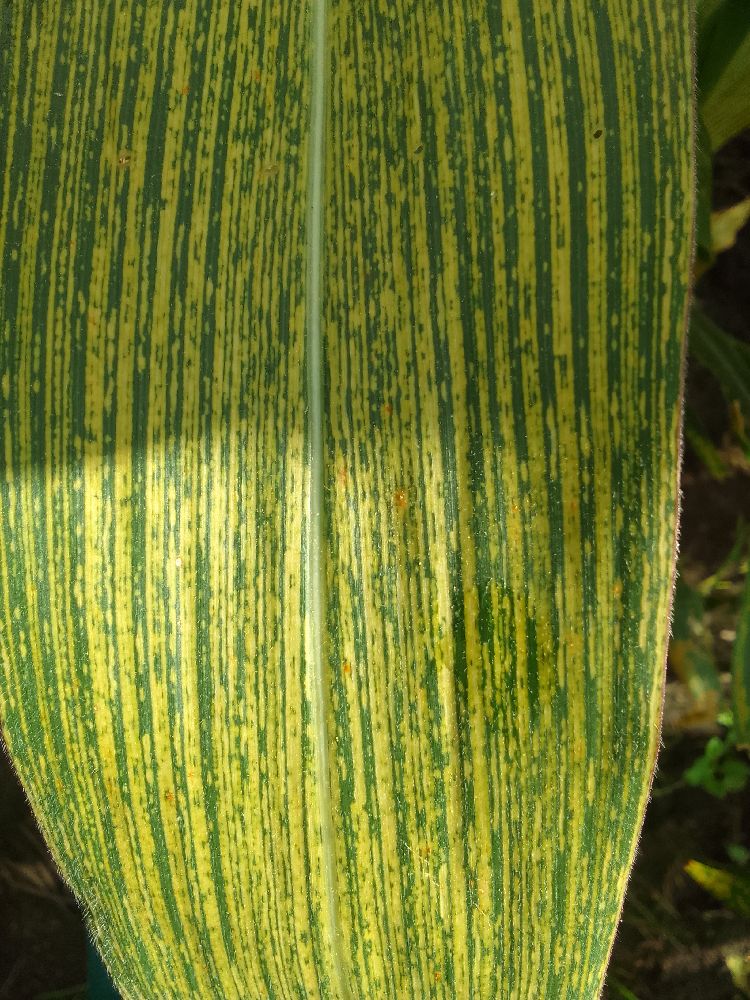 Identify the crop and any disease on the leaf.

maize, maize streak virus
